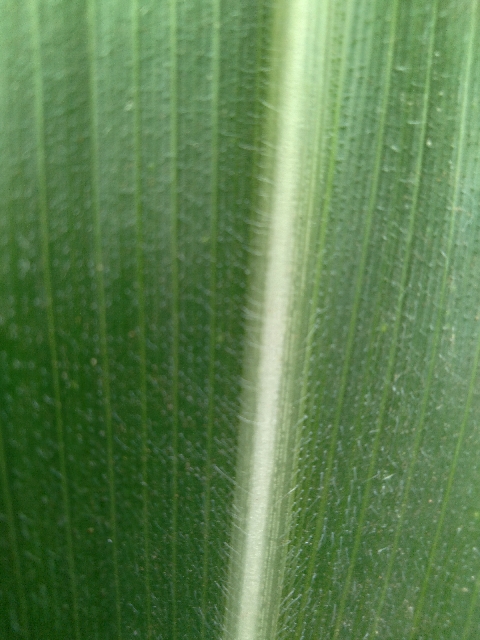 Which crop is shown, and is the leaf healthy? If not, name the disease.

maize, healthy
